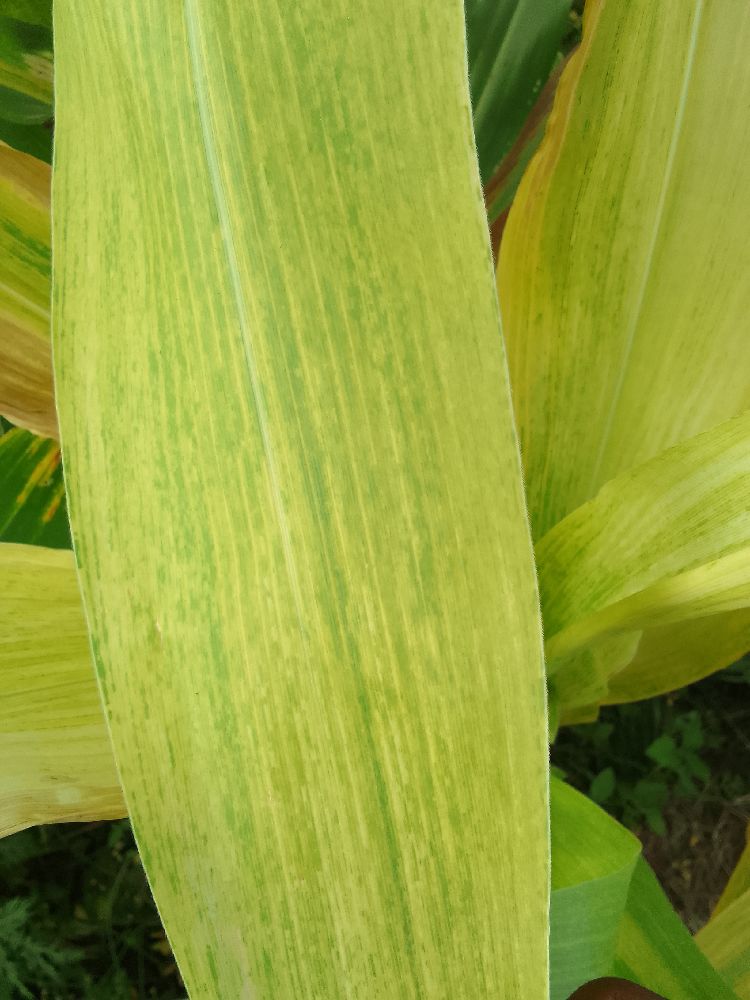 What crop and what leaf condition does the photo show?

maize, maize lethal necrosis
